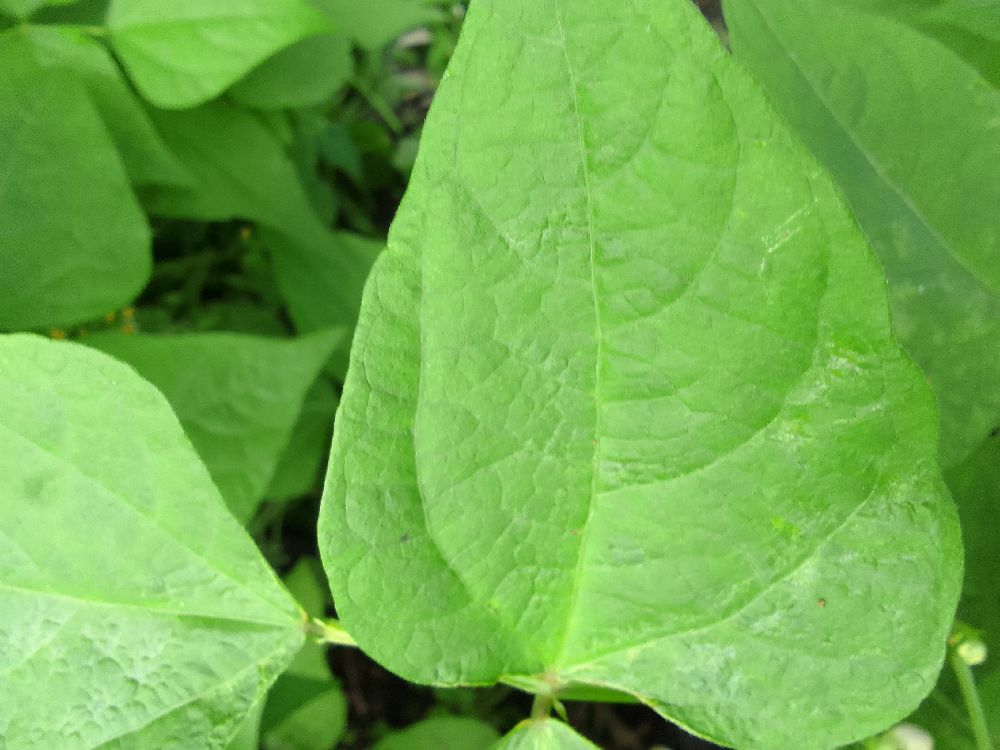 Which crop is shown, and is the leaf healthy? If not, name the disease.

common bean, healthy
